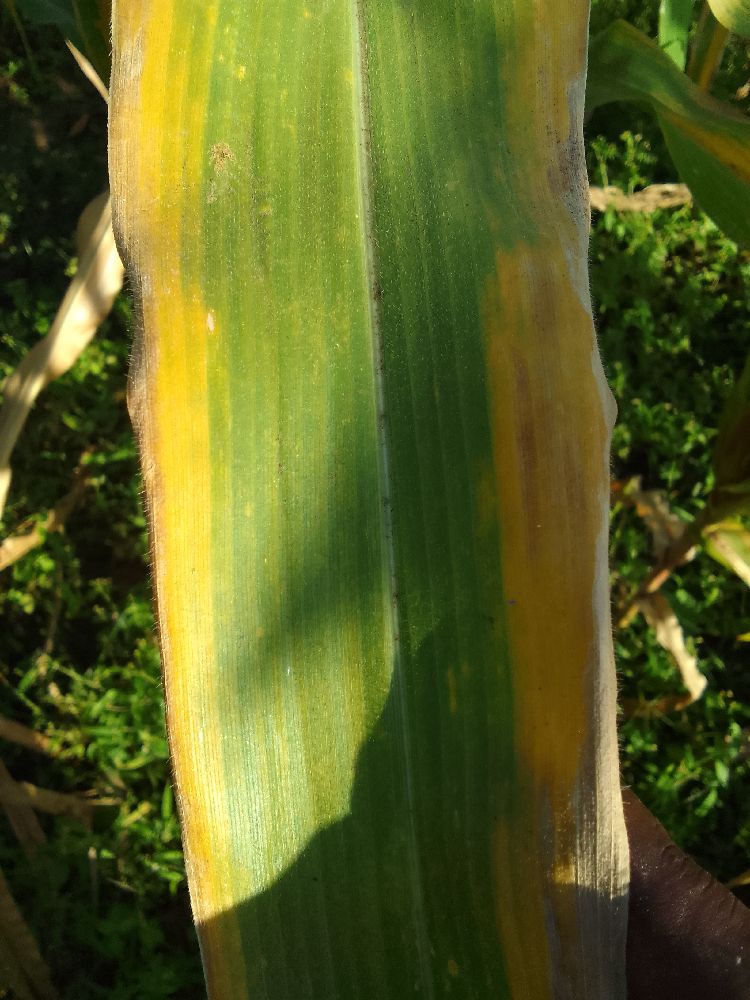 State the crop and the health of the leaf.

maize, maize lethal necrosis
